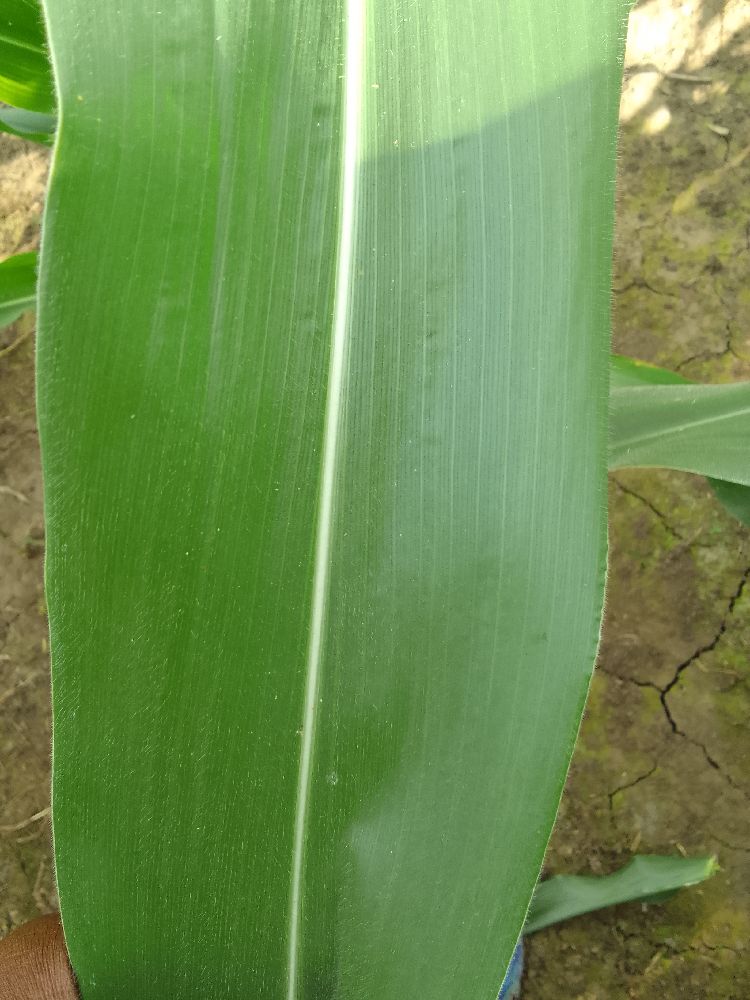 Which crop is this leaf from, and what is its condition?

maize, healthy
